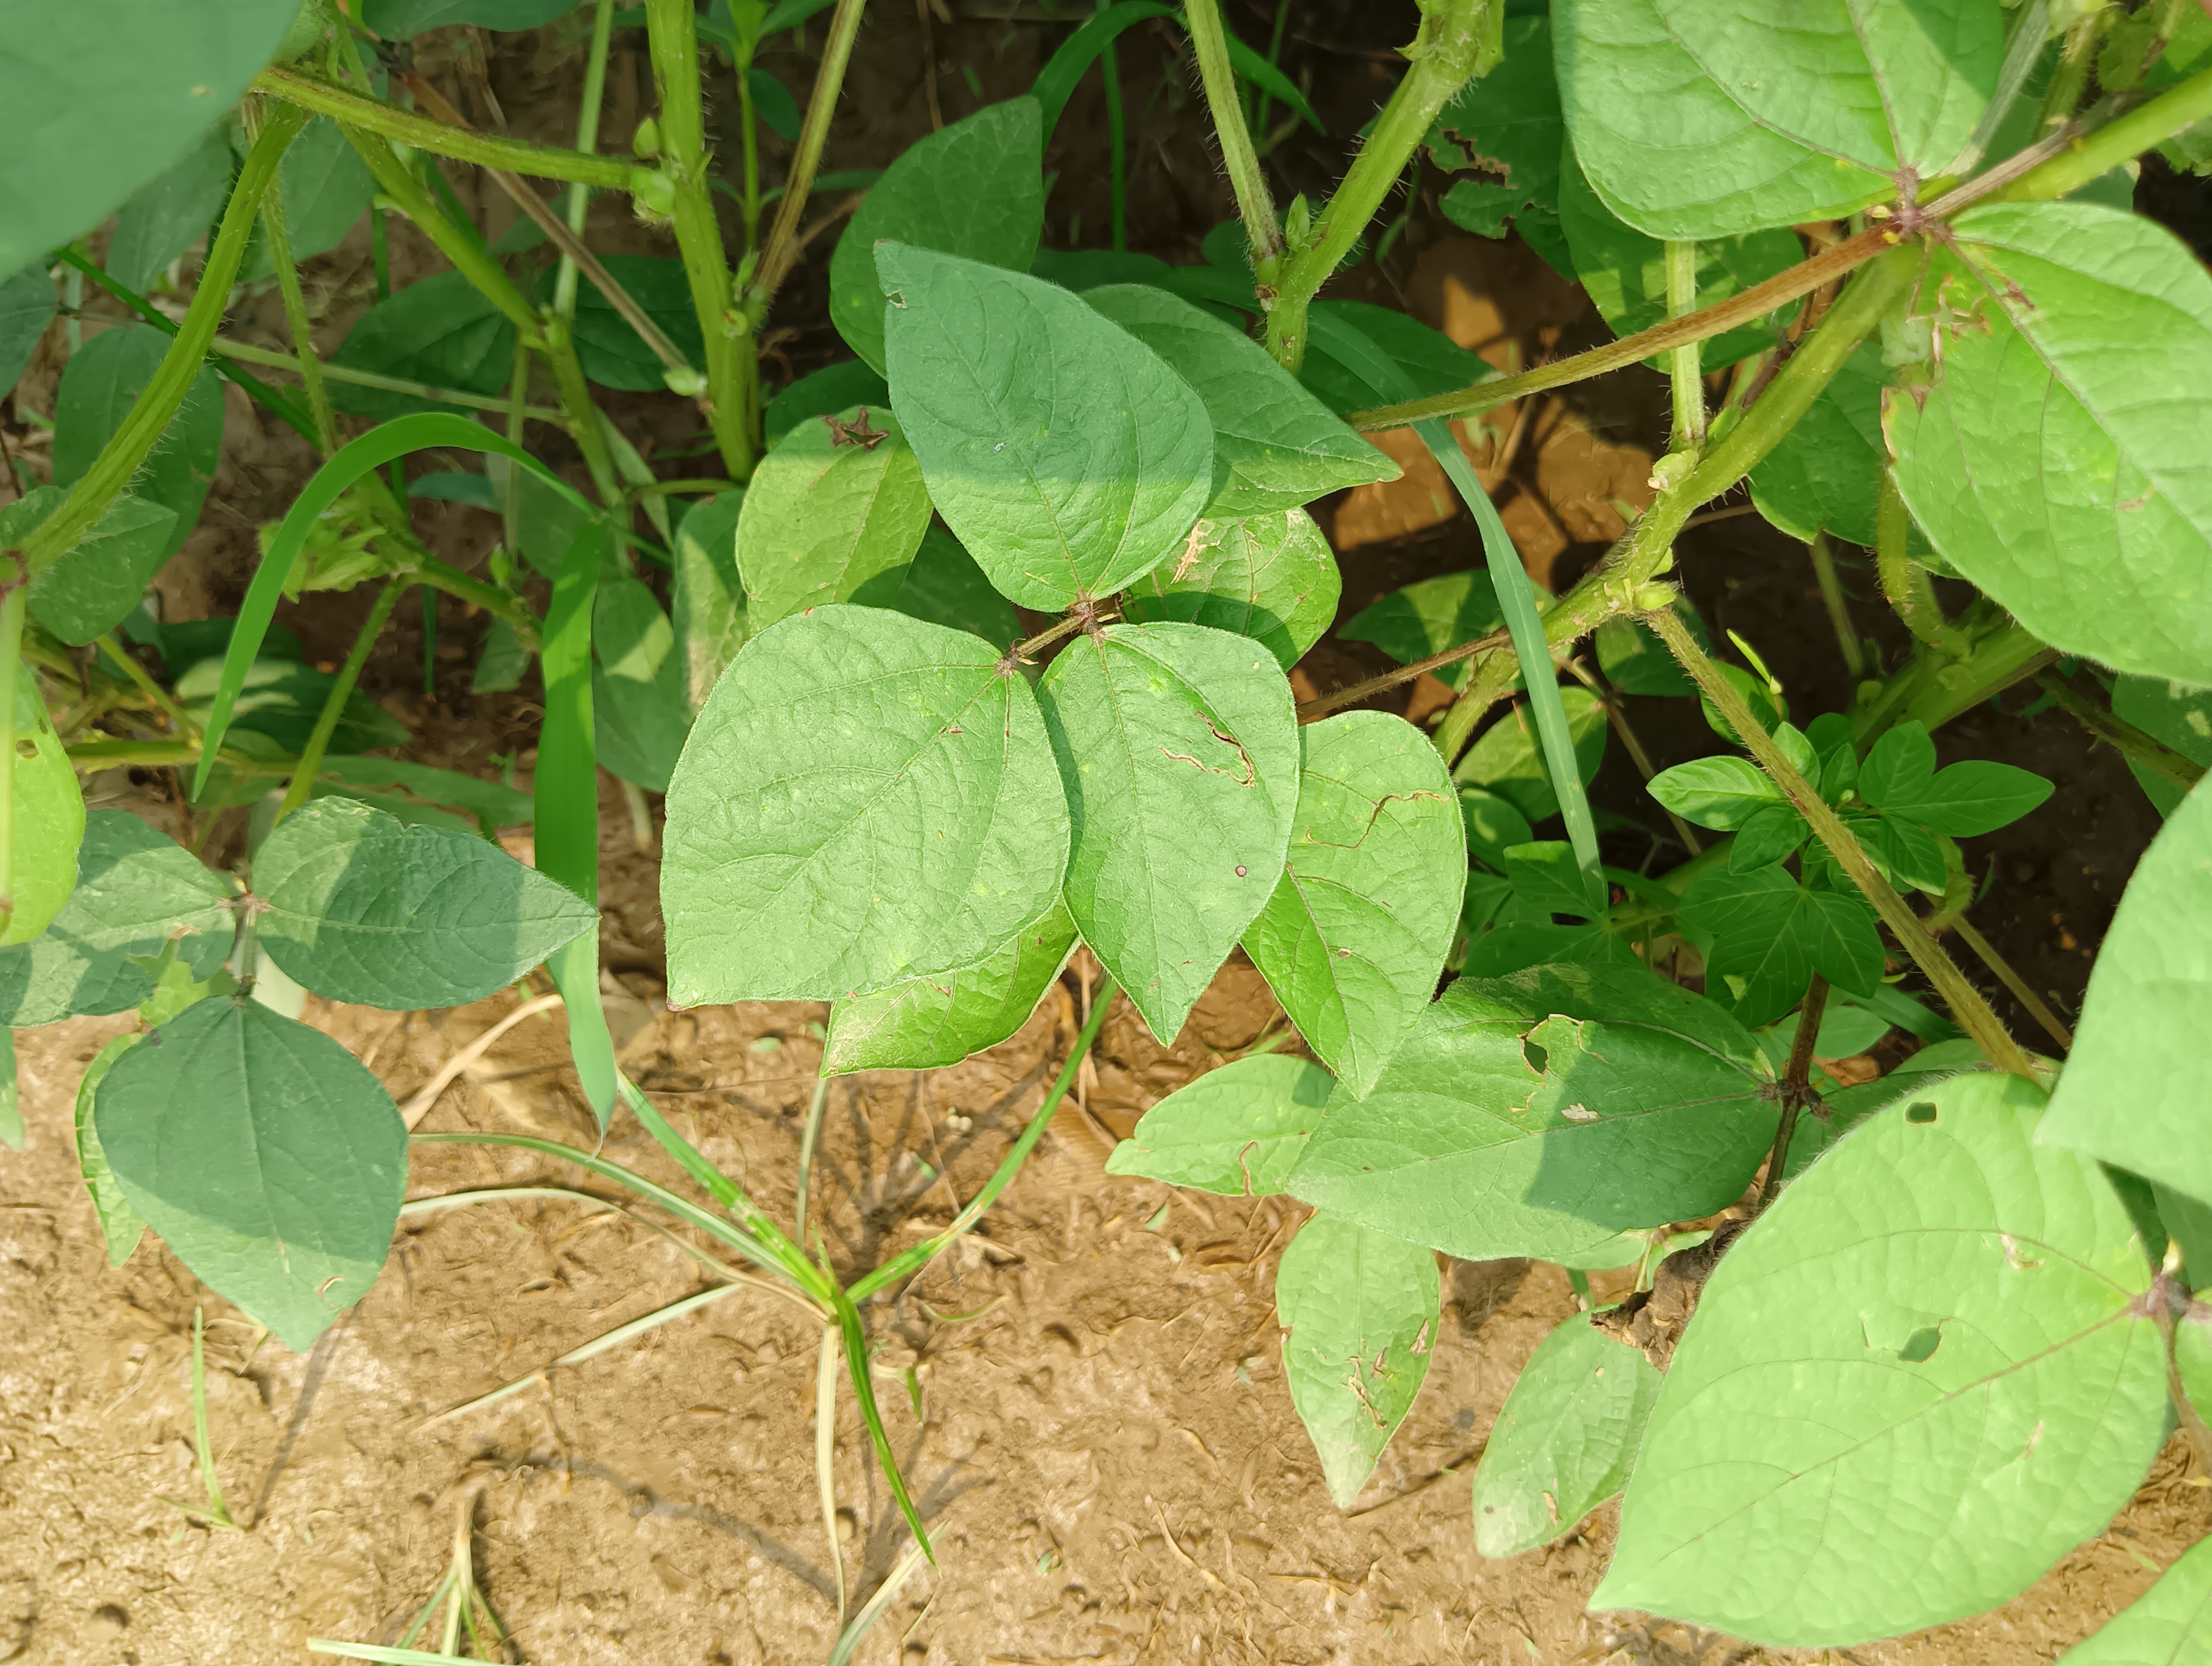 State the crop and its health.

mungbean, healthy
